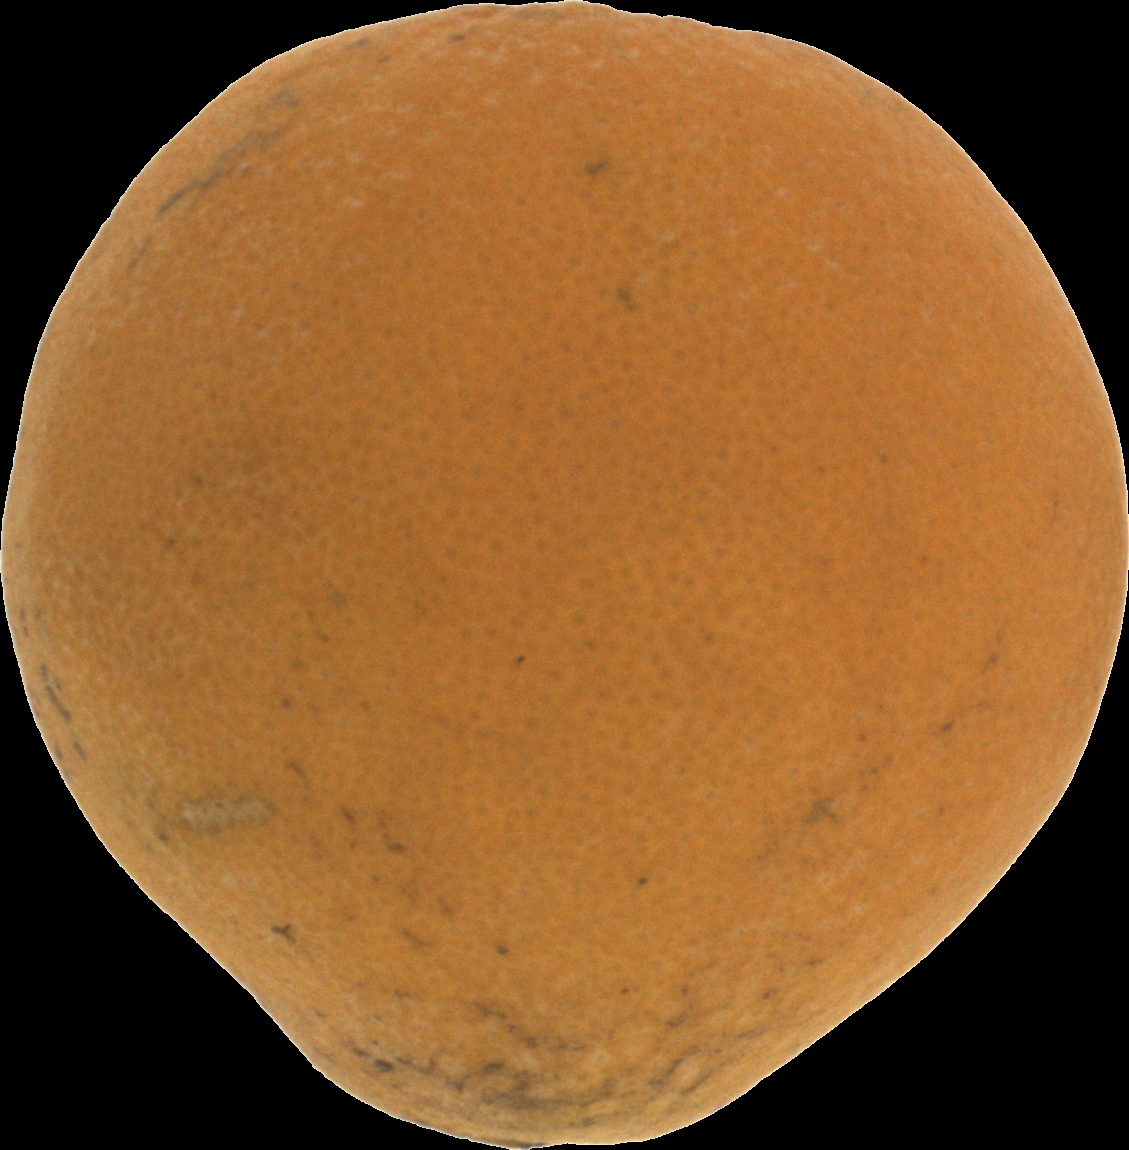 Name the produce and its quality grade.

orange, bad
